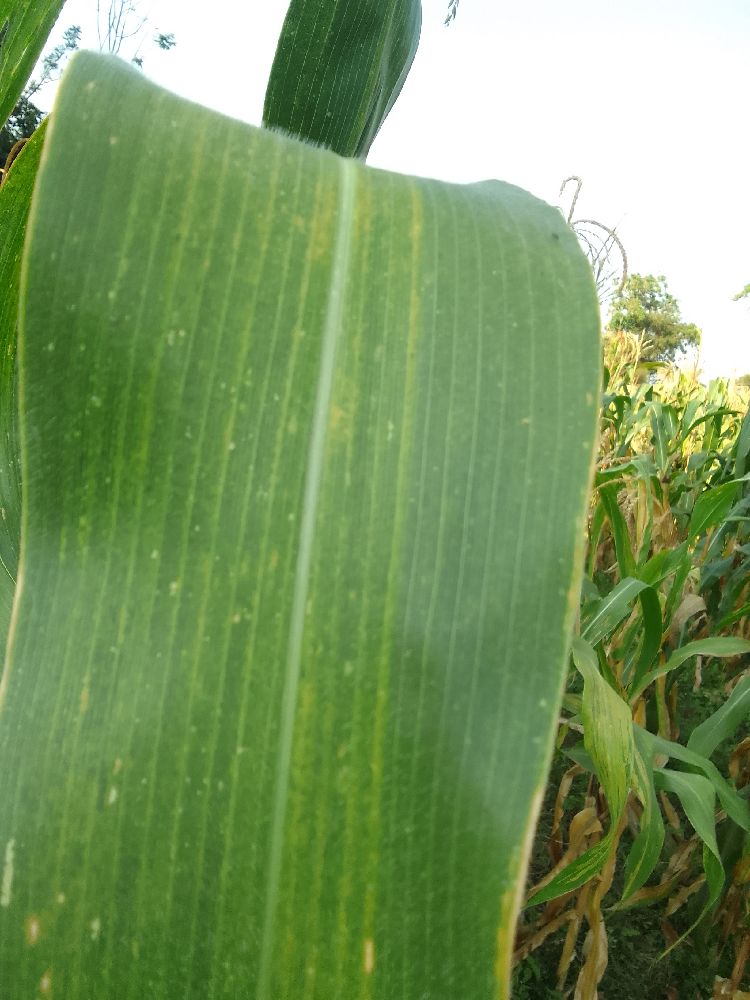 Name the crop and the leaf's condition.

maize, maize lethal necrosis
